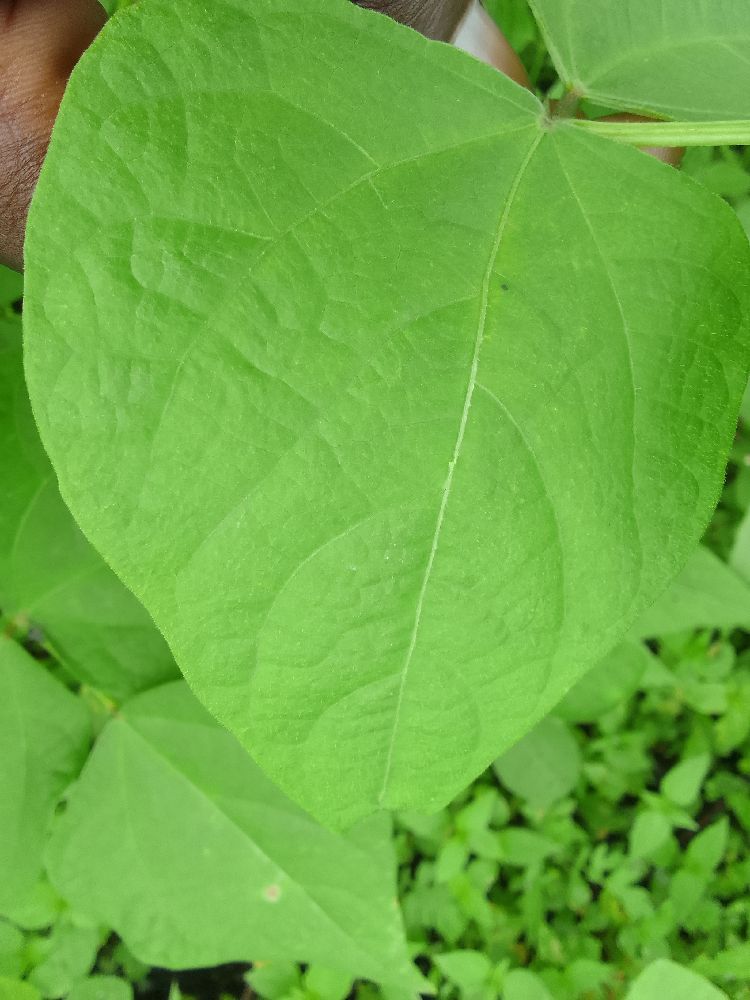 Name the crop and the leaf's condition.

common bean, healthy
